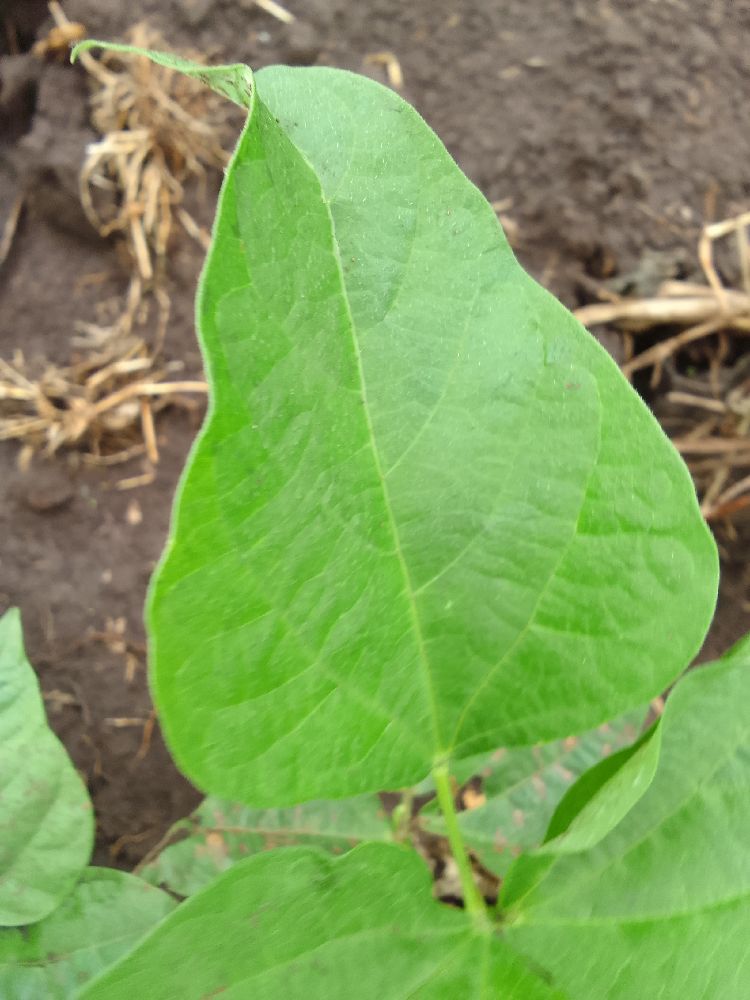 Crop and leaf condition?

common bean, healthy
